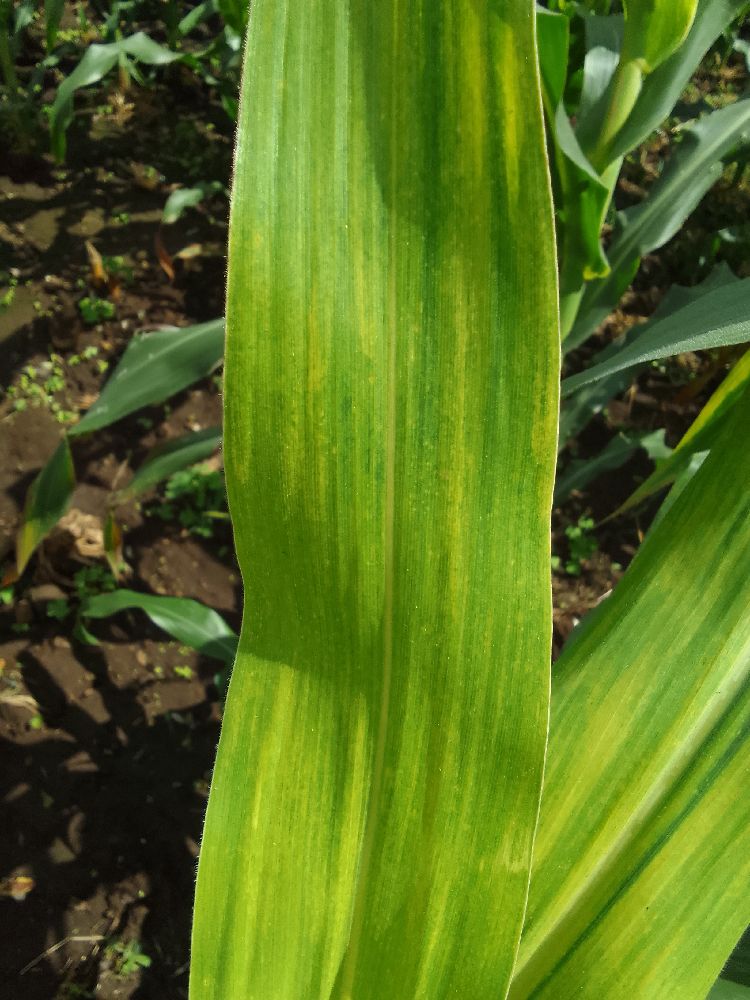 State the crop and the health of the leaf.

maize, maize lethal necrosis
